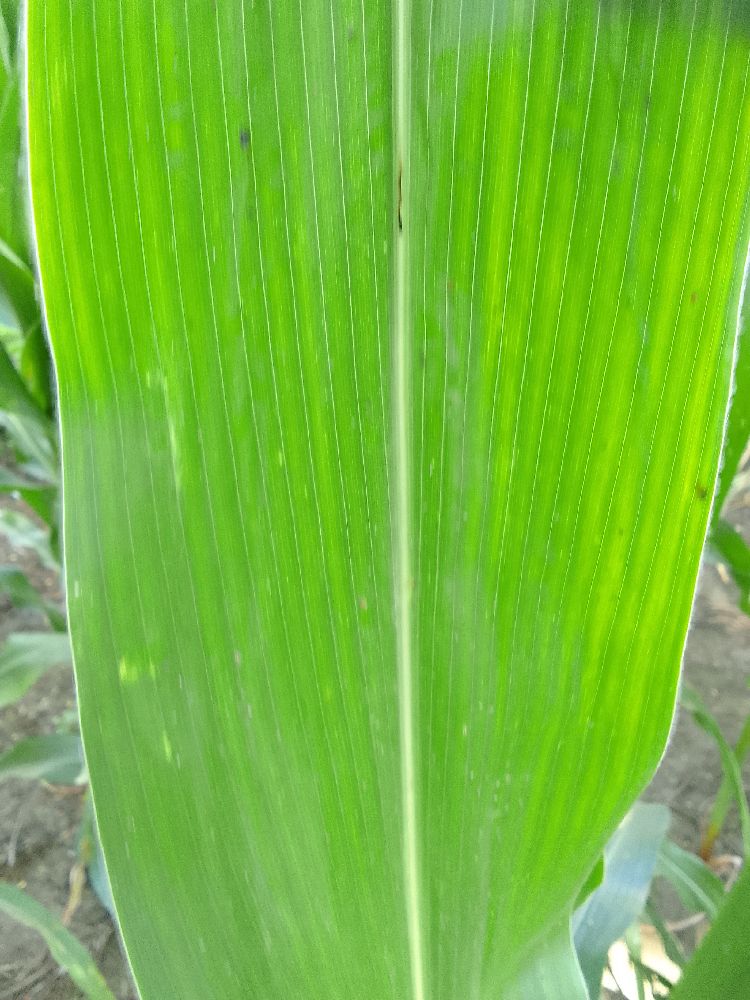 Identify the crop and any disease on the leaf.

maize, healthy
